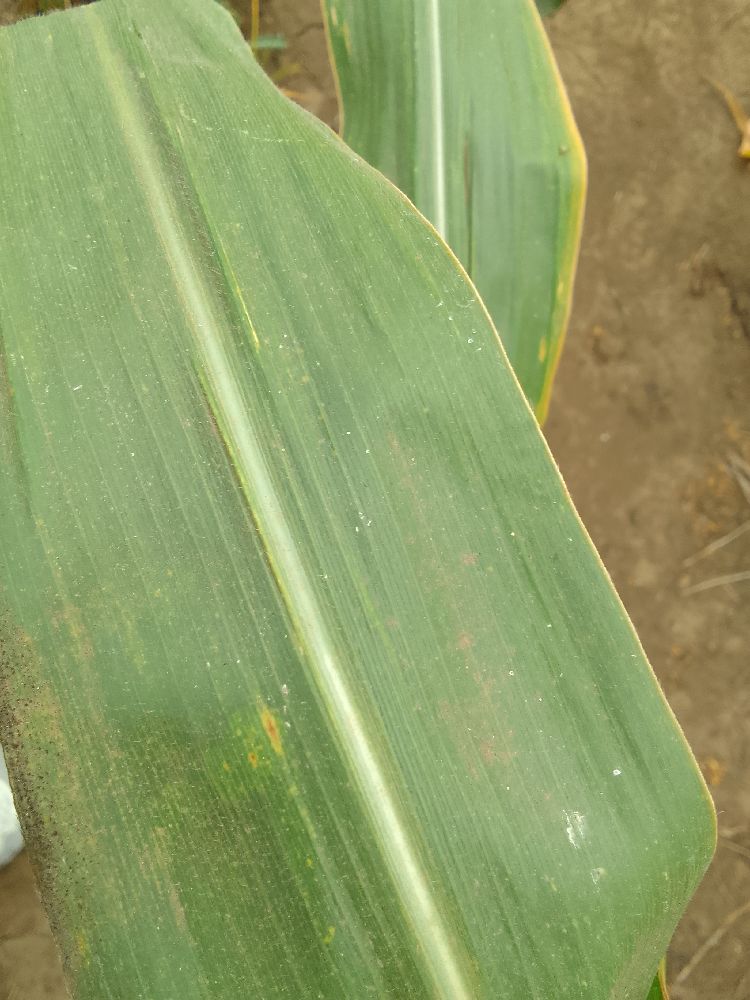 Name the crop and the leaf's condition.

maize, healthy
